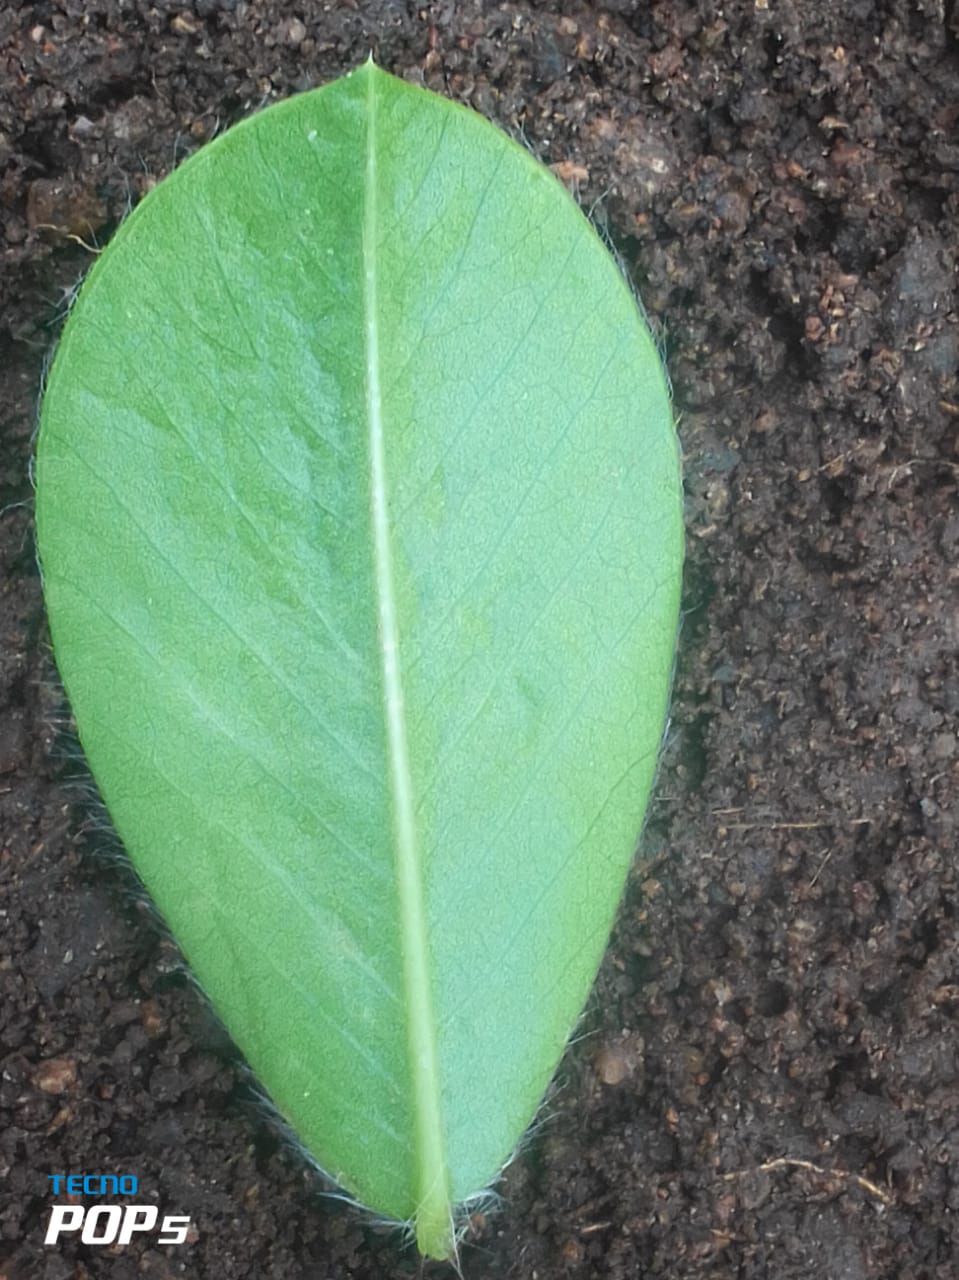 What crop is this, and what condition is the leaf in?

peanut, healthy leaves
